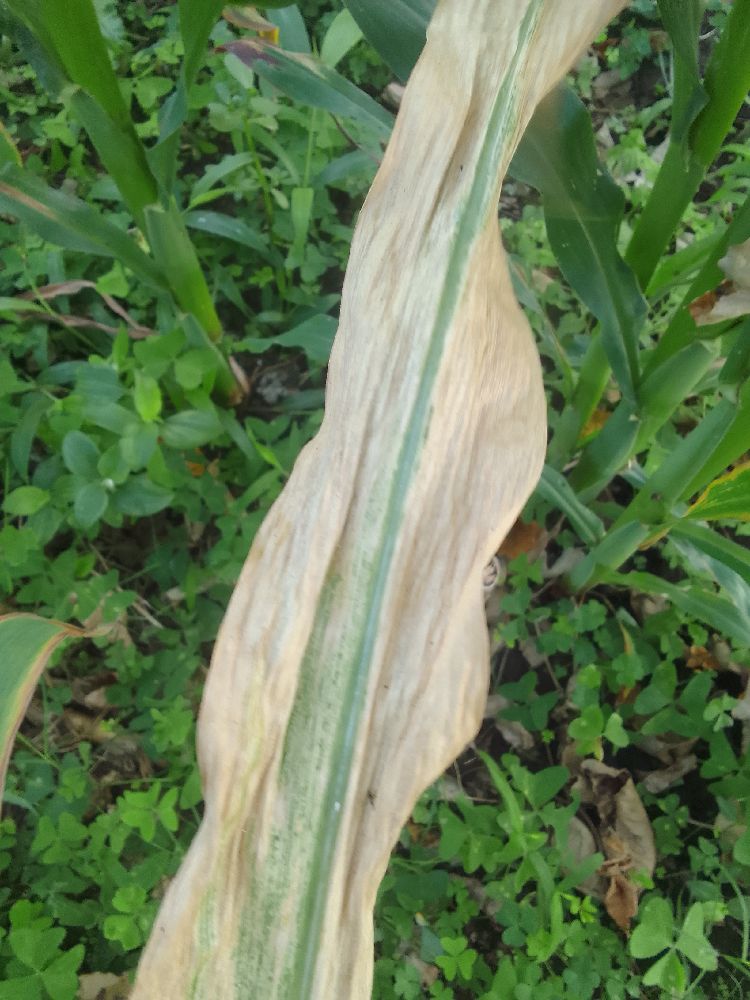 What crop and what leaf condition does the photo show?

maize, maize lethal necrosis
